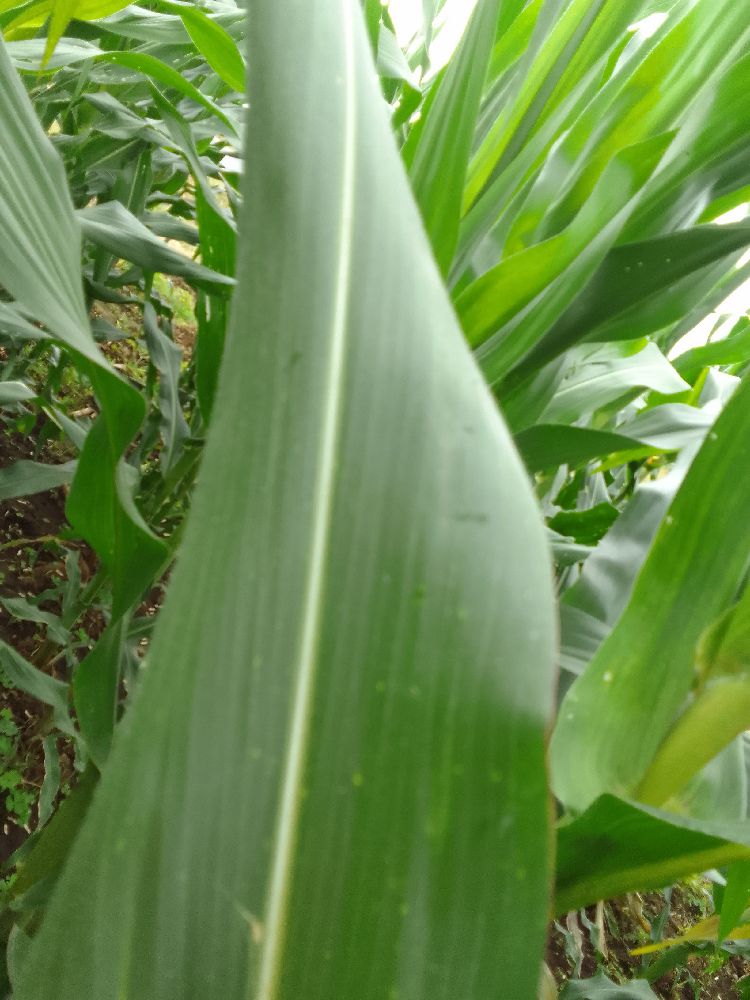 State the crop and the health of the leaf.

maize, healthy
